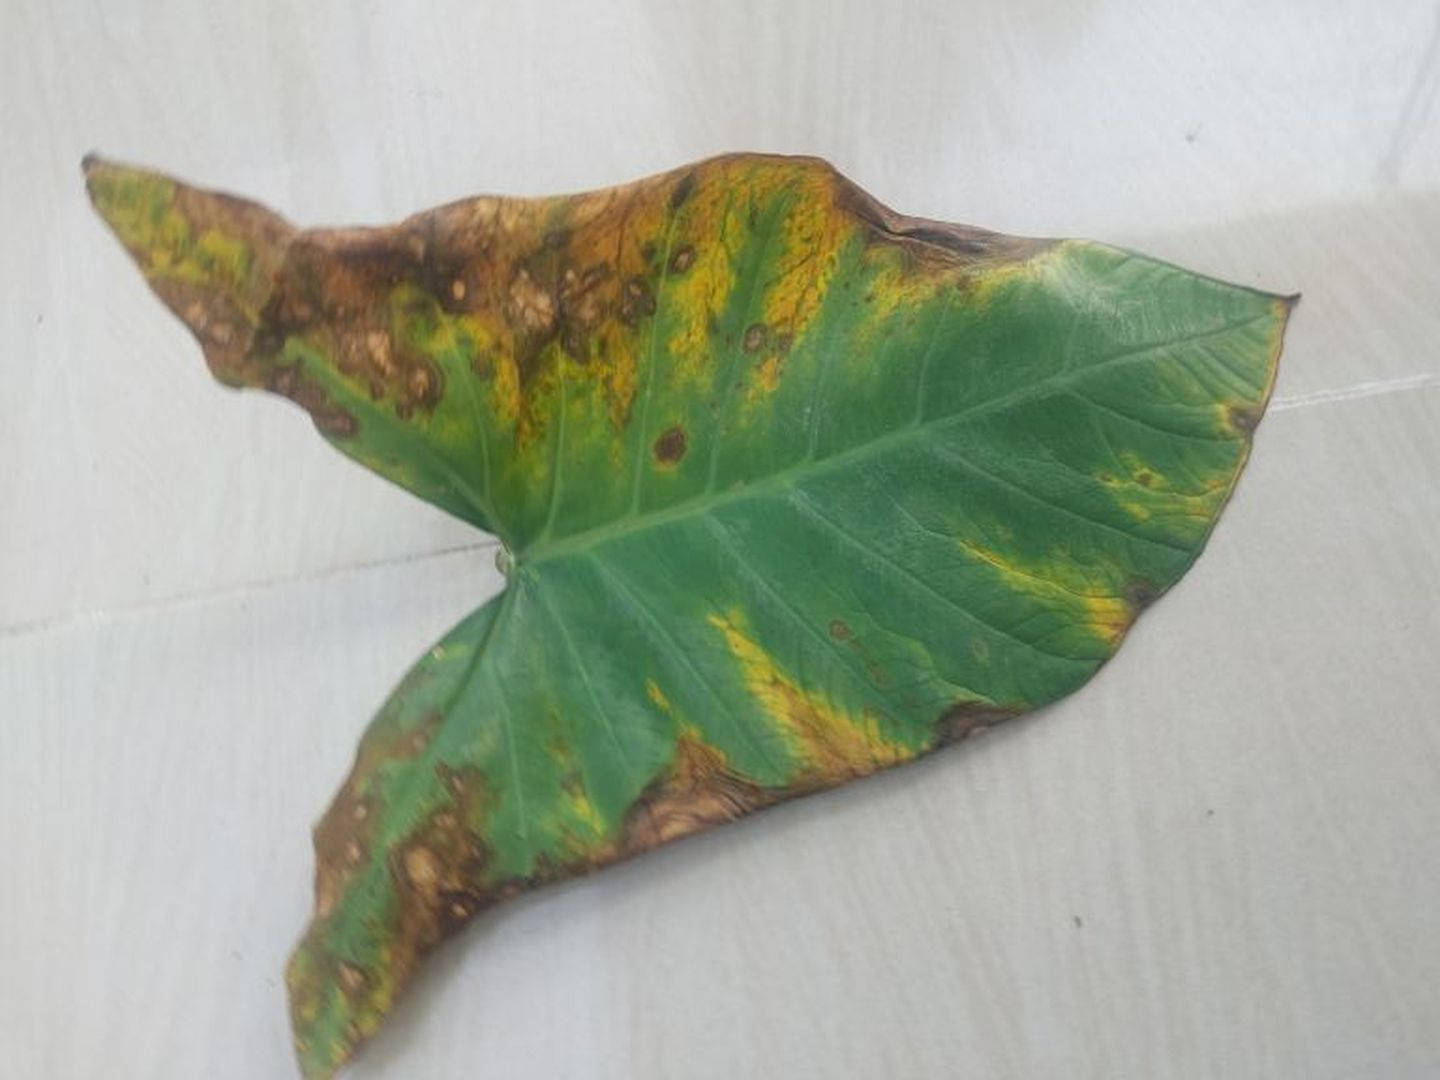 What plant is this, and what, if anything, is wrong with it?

taro, leaf blight
